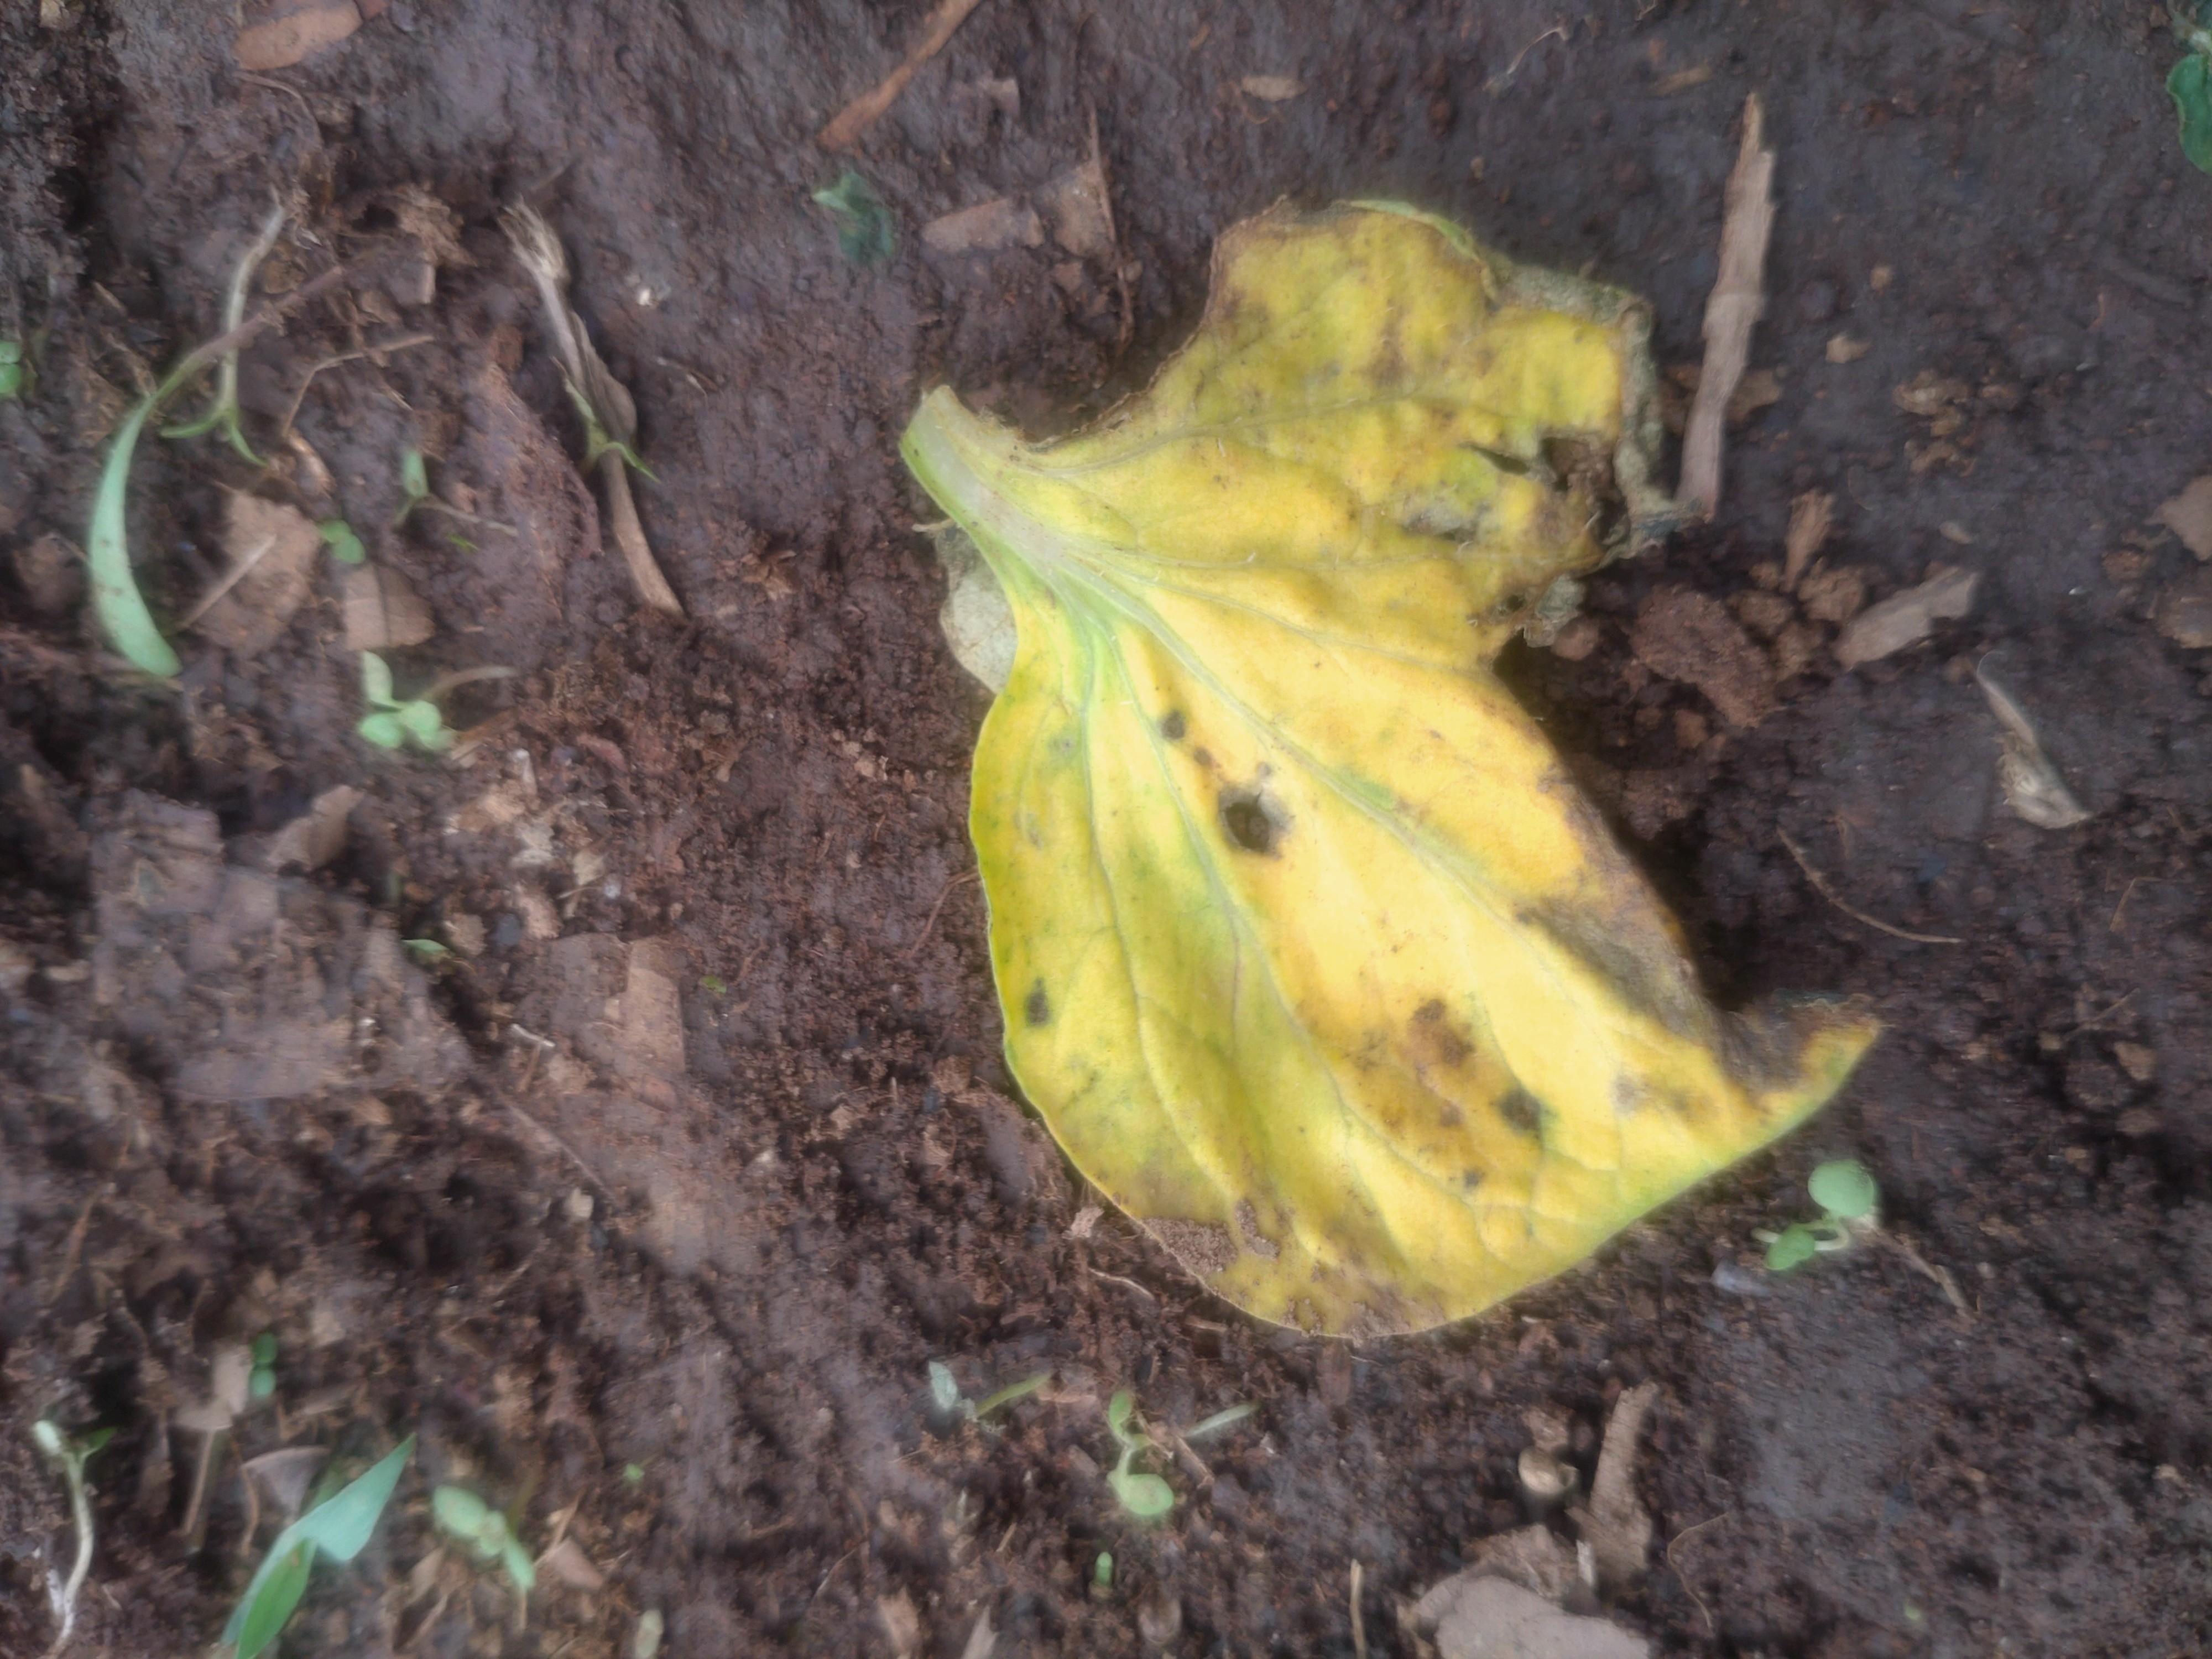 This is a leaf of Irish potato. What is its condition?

late blight
